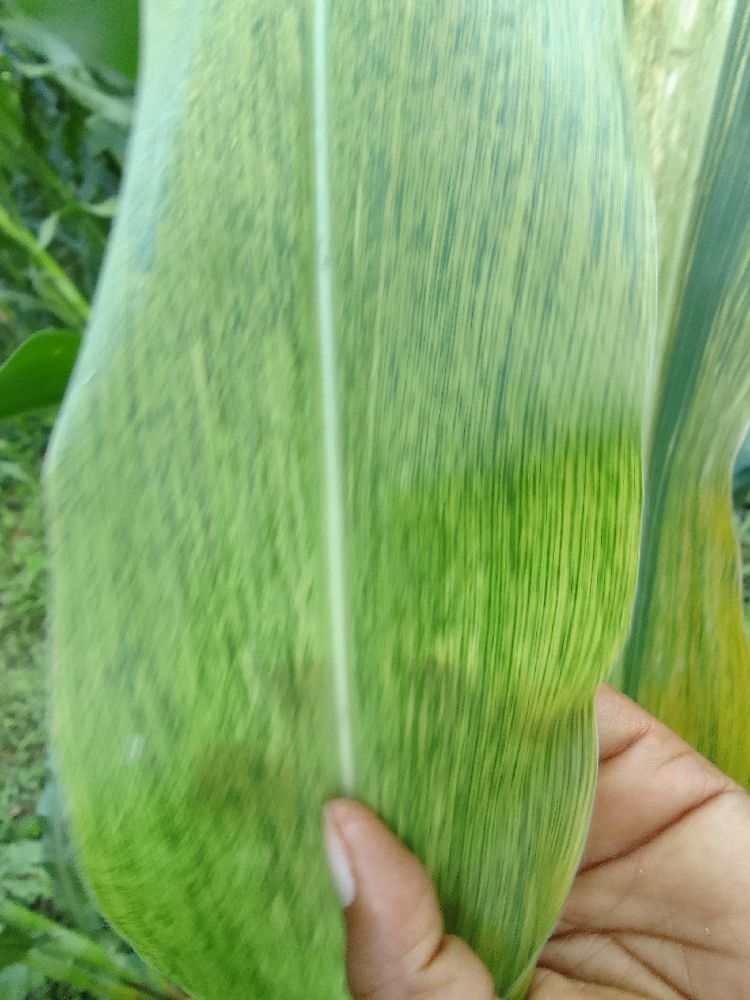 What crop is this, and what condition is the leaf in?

maize, maize lethal necrosis
